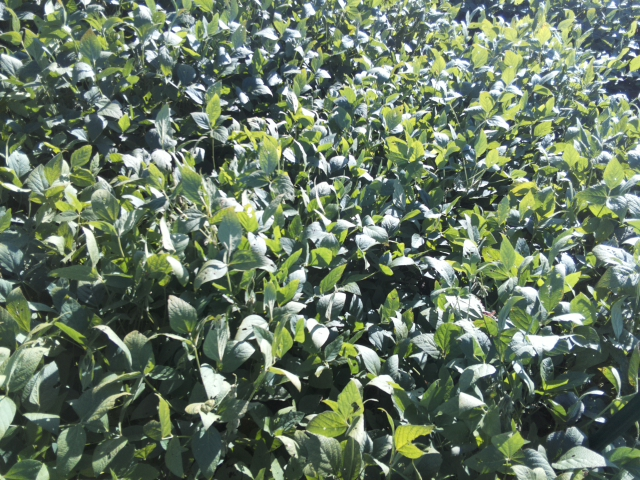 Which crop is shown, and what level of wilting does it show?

soybean, leaflets folding inward at secondary pulvinus with no turgor loss in leaflets or petioles
